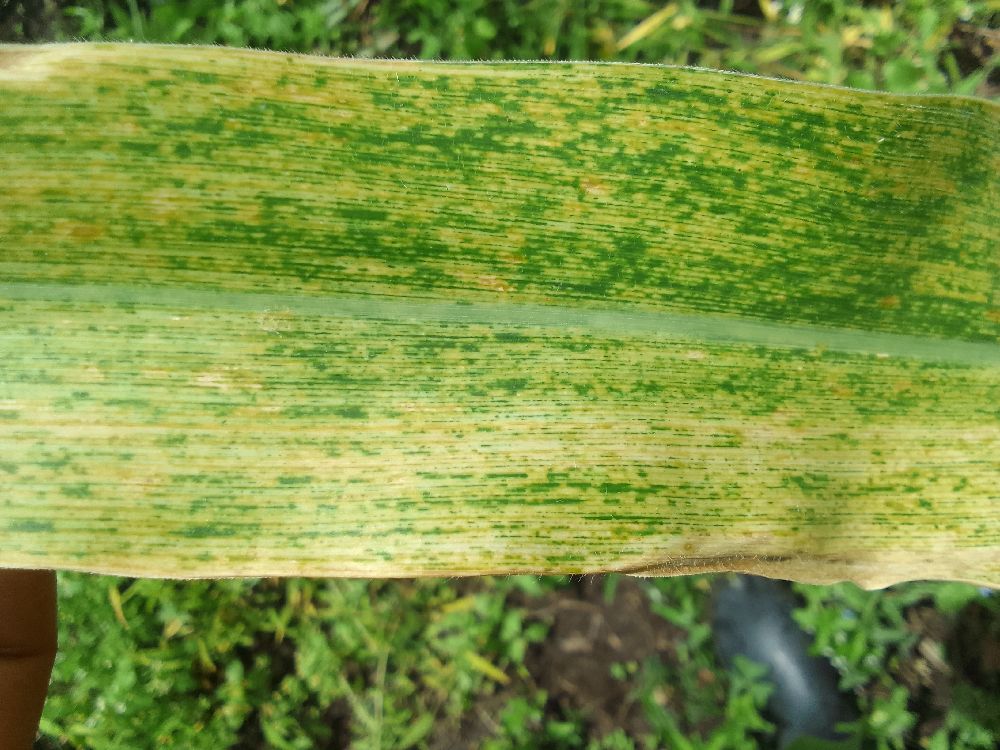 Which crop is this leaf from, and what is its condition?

maize, maize lethal necrosis
